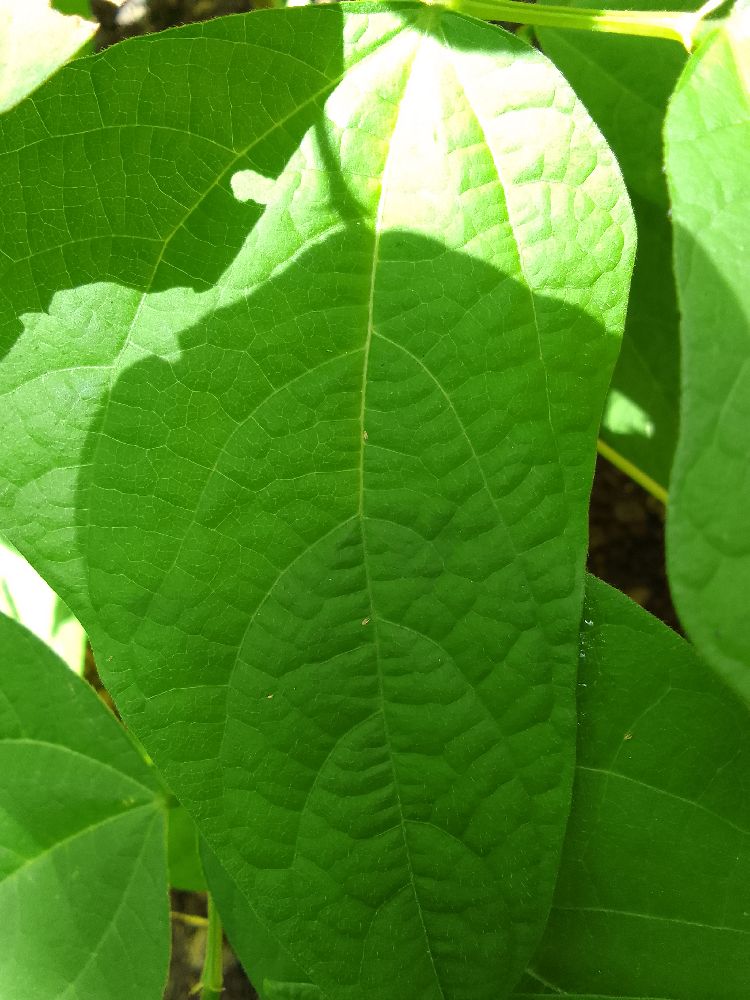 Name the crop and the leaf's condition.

common bean, healthy
